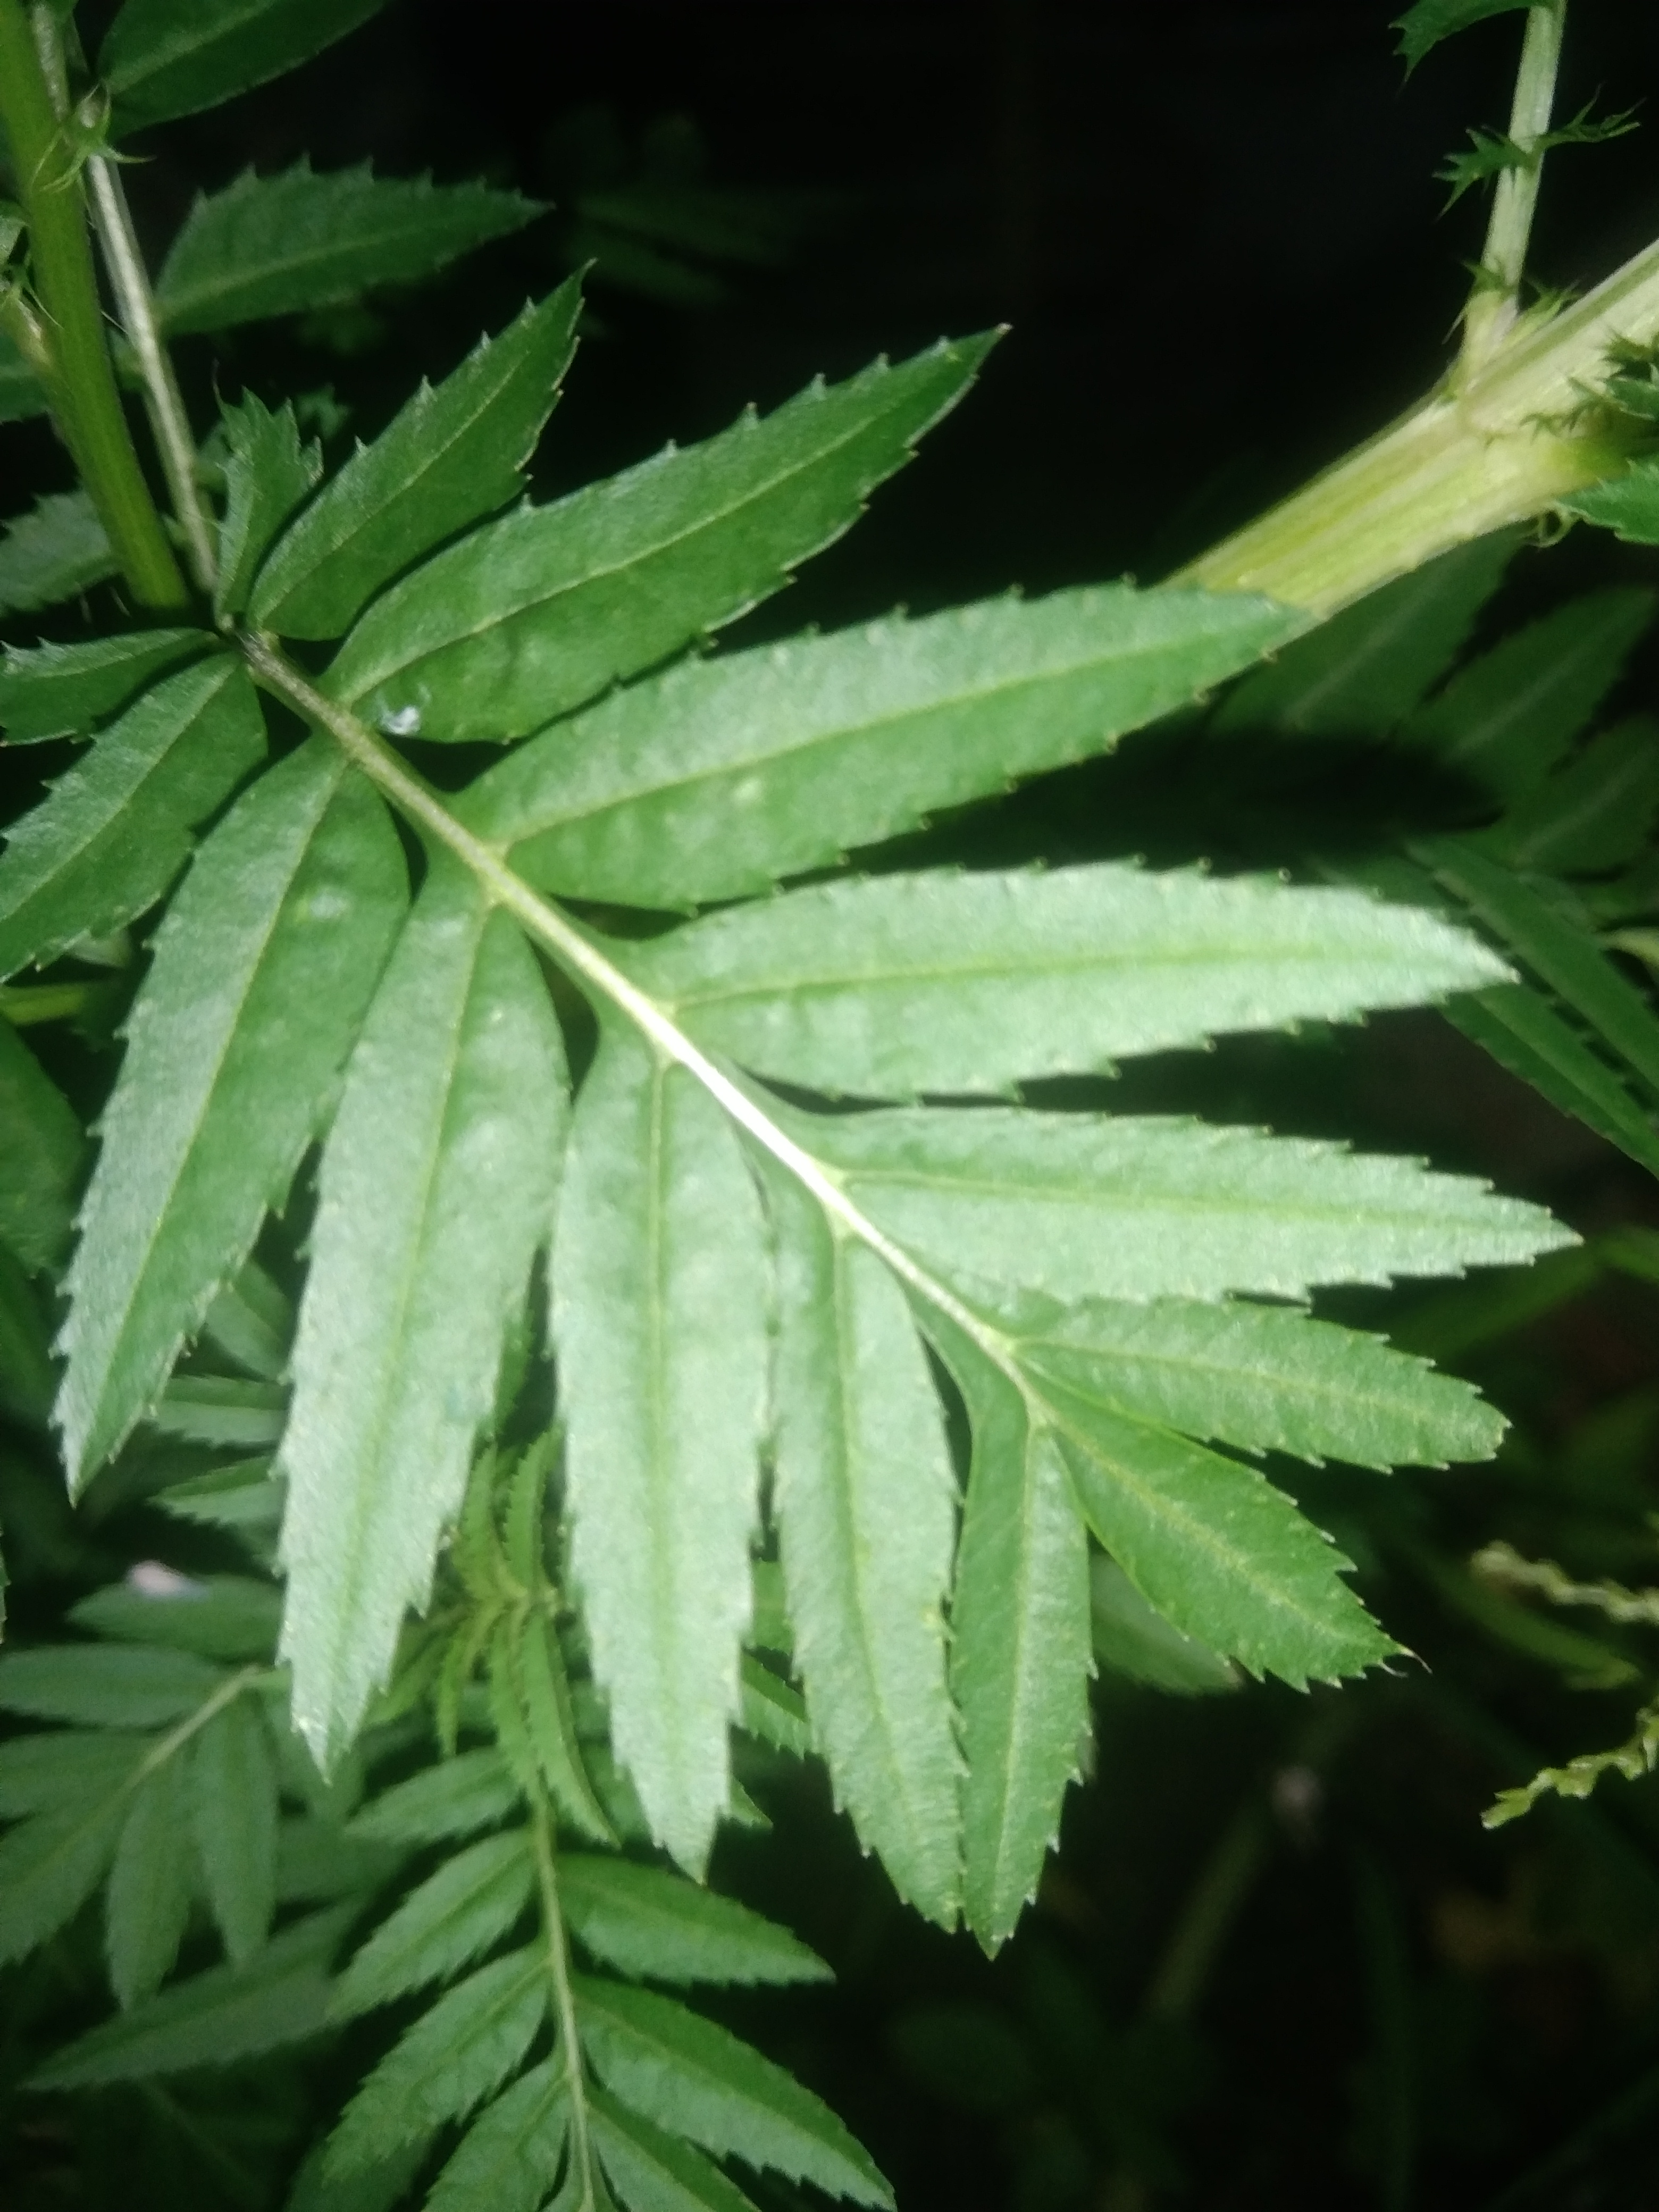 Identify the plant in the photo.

marigold
